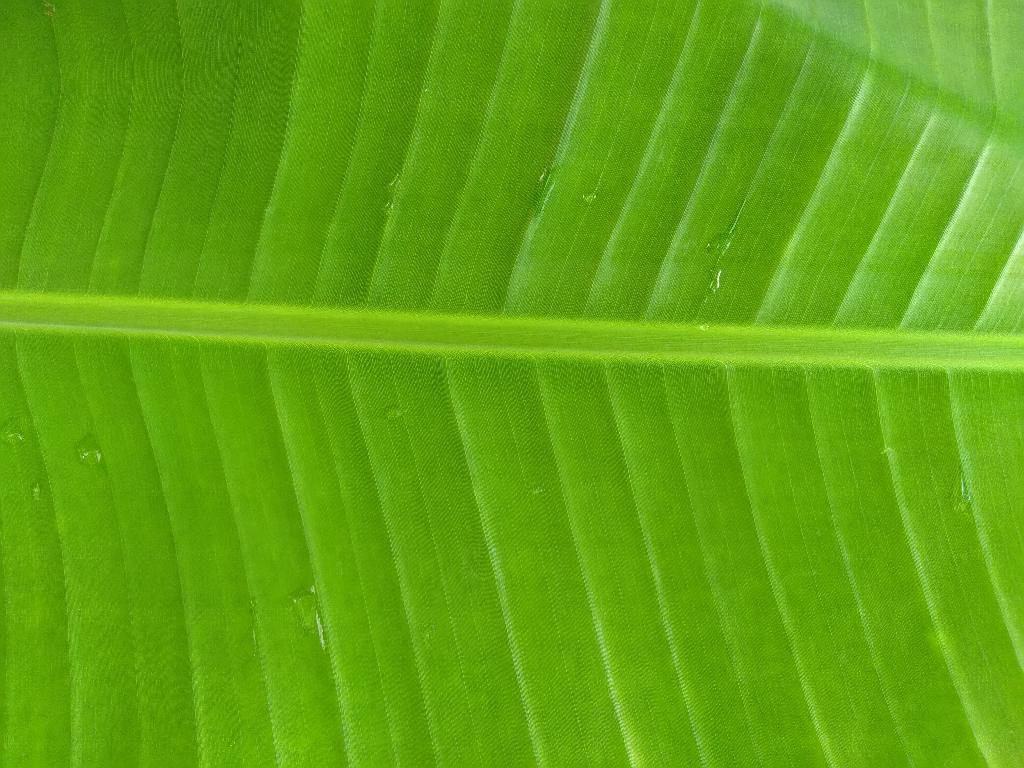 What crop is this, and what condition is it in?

banana, healthy
